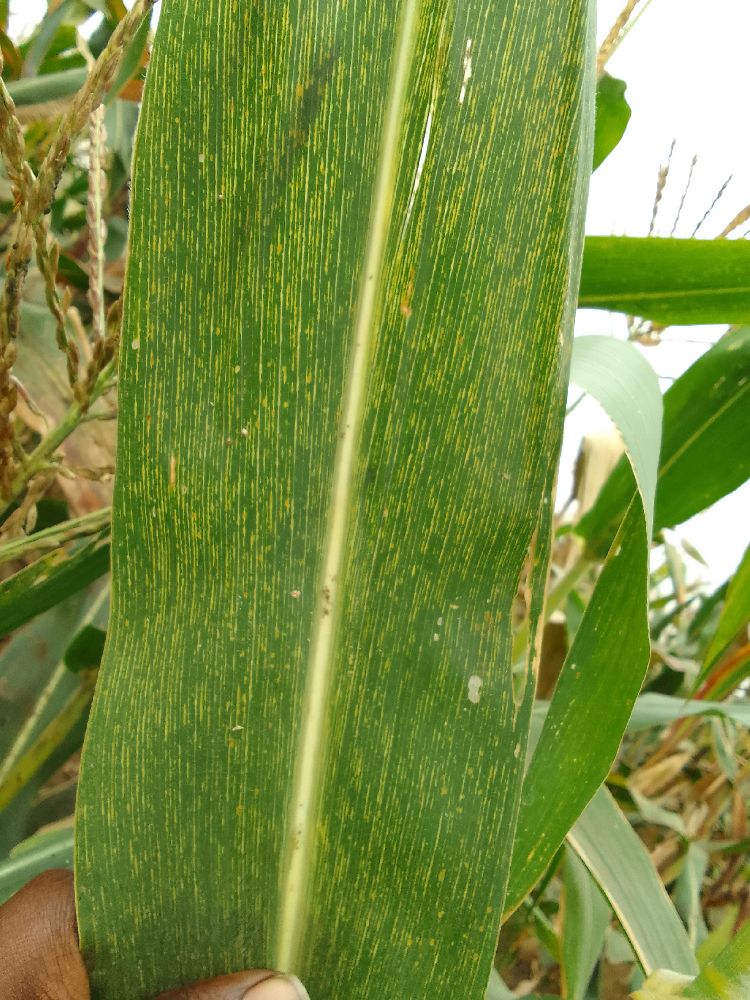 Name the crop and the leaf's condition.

maize, maize streak virus
